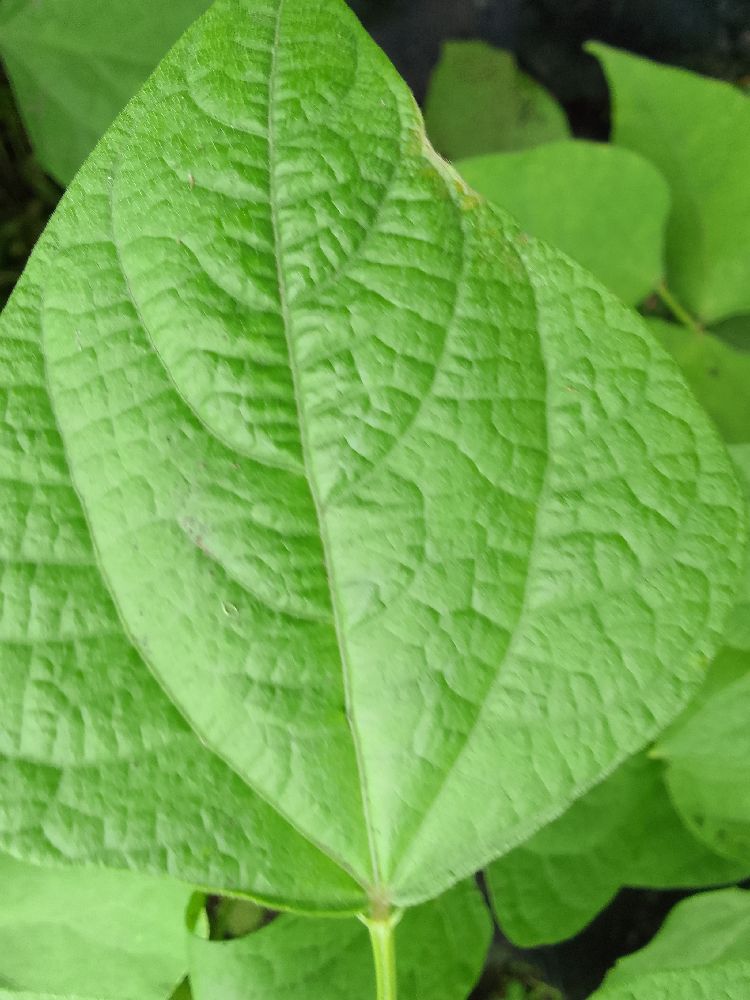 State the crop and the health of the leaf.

common bean, healthy
